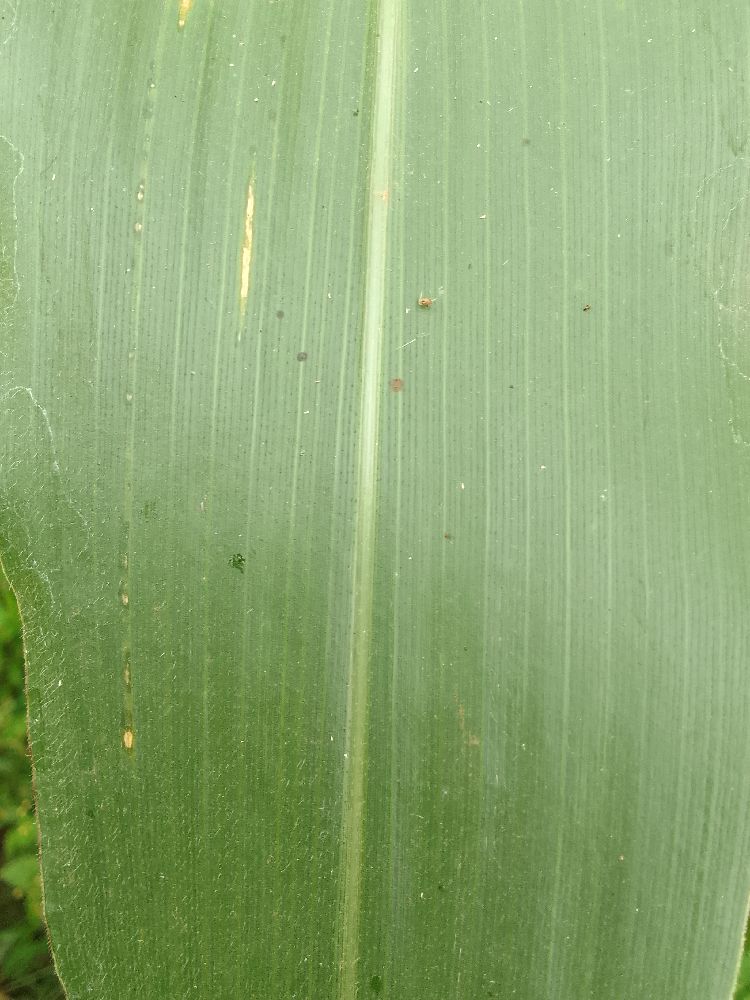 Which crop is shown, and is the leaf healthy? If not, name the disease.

maize, healthy
